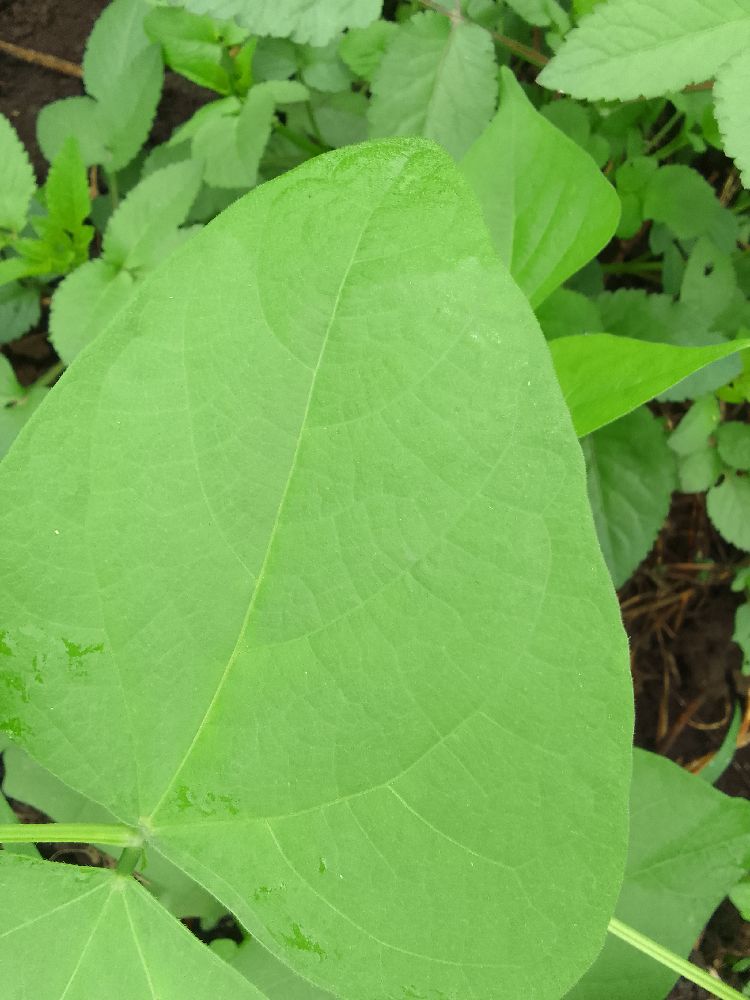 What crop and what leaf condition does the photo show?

common bean, healthy
